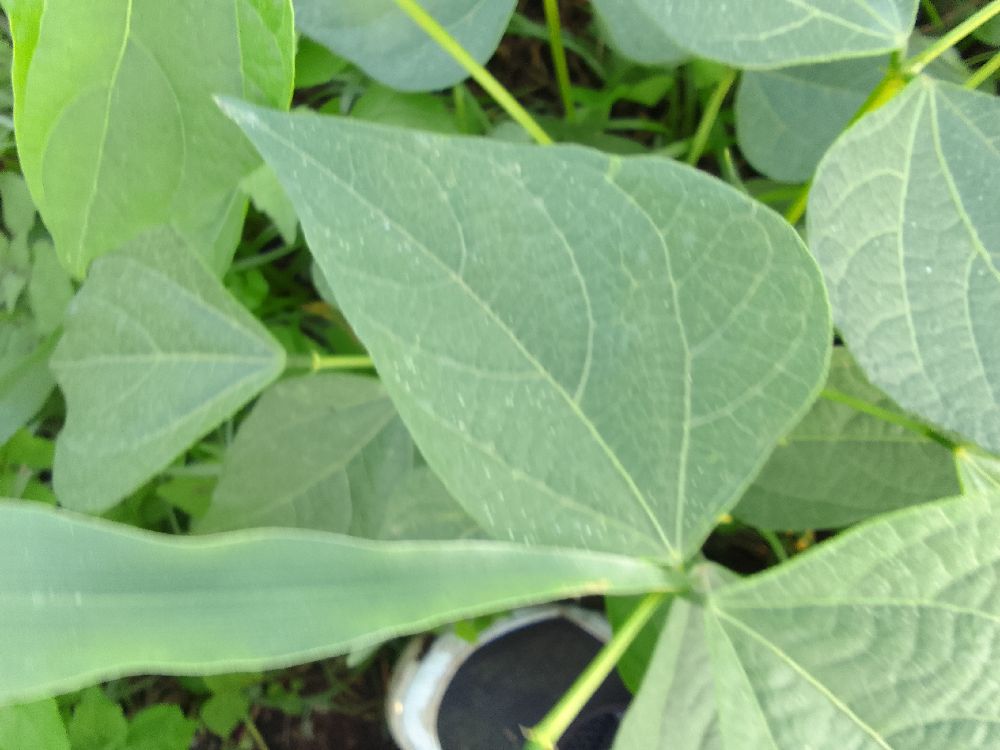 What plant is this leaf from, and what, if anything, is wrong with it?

common bean, healthy
